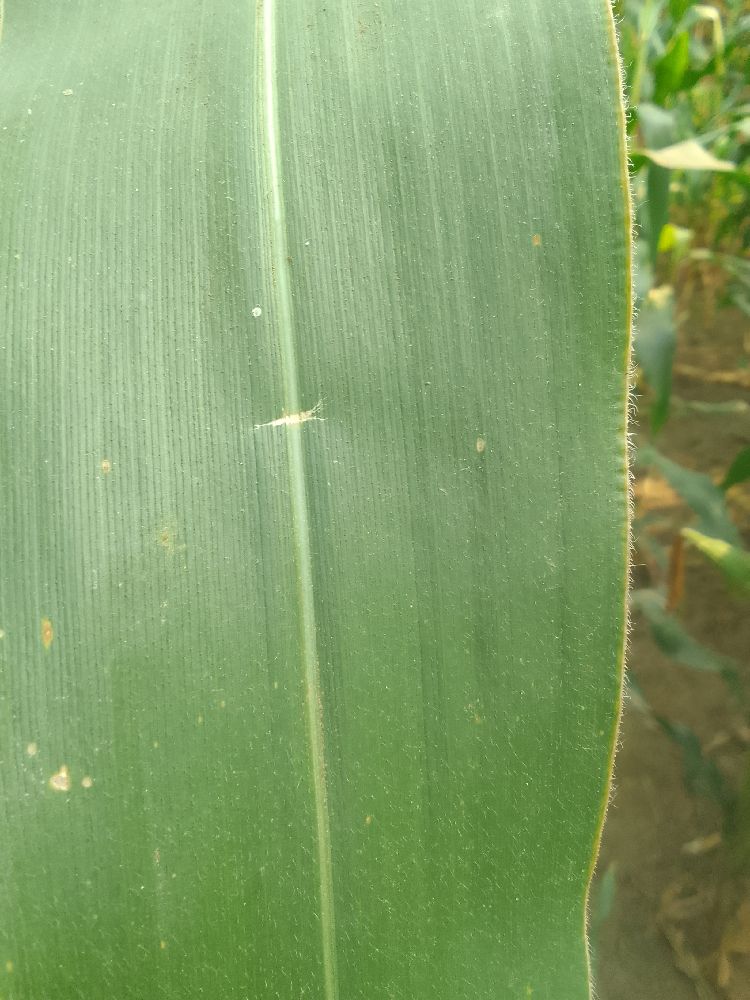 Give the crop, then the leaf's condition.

maize, healthy
